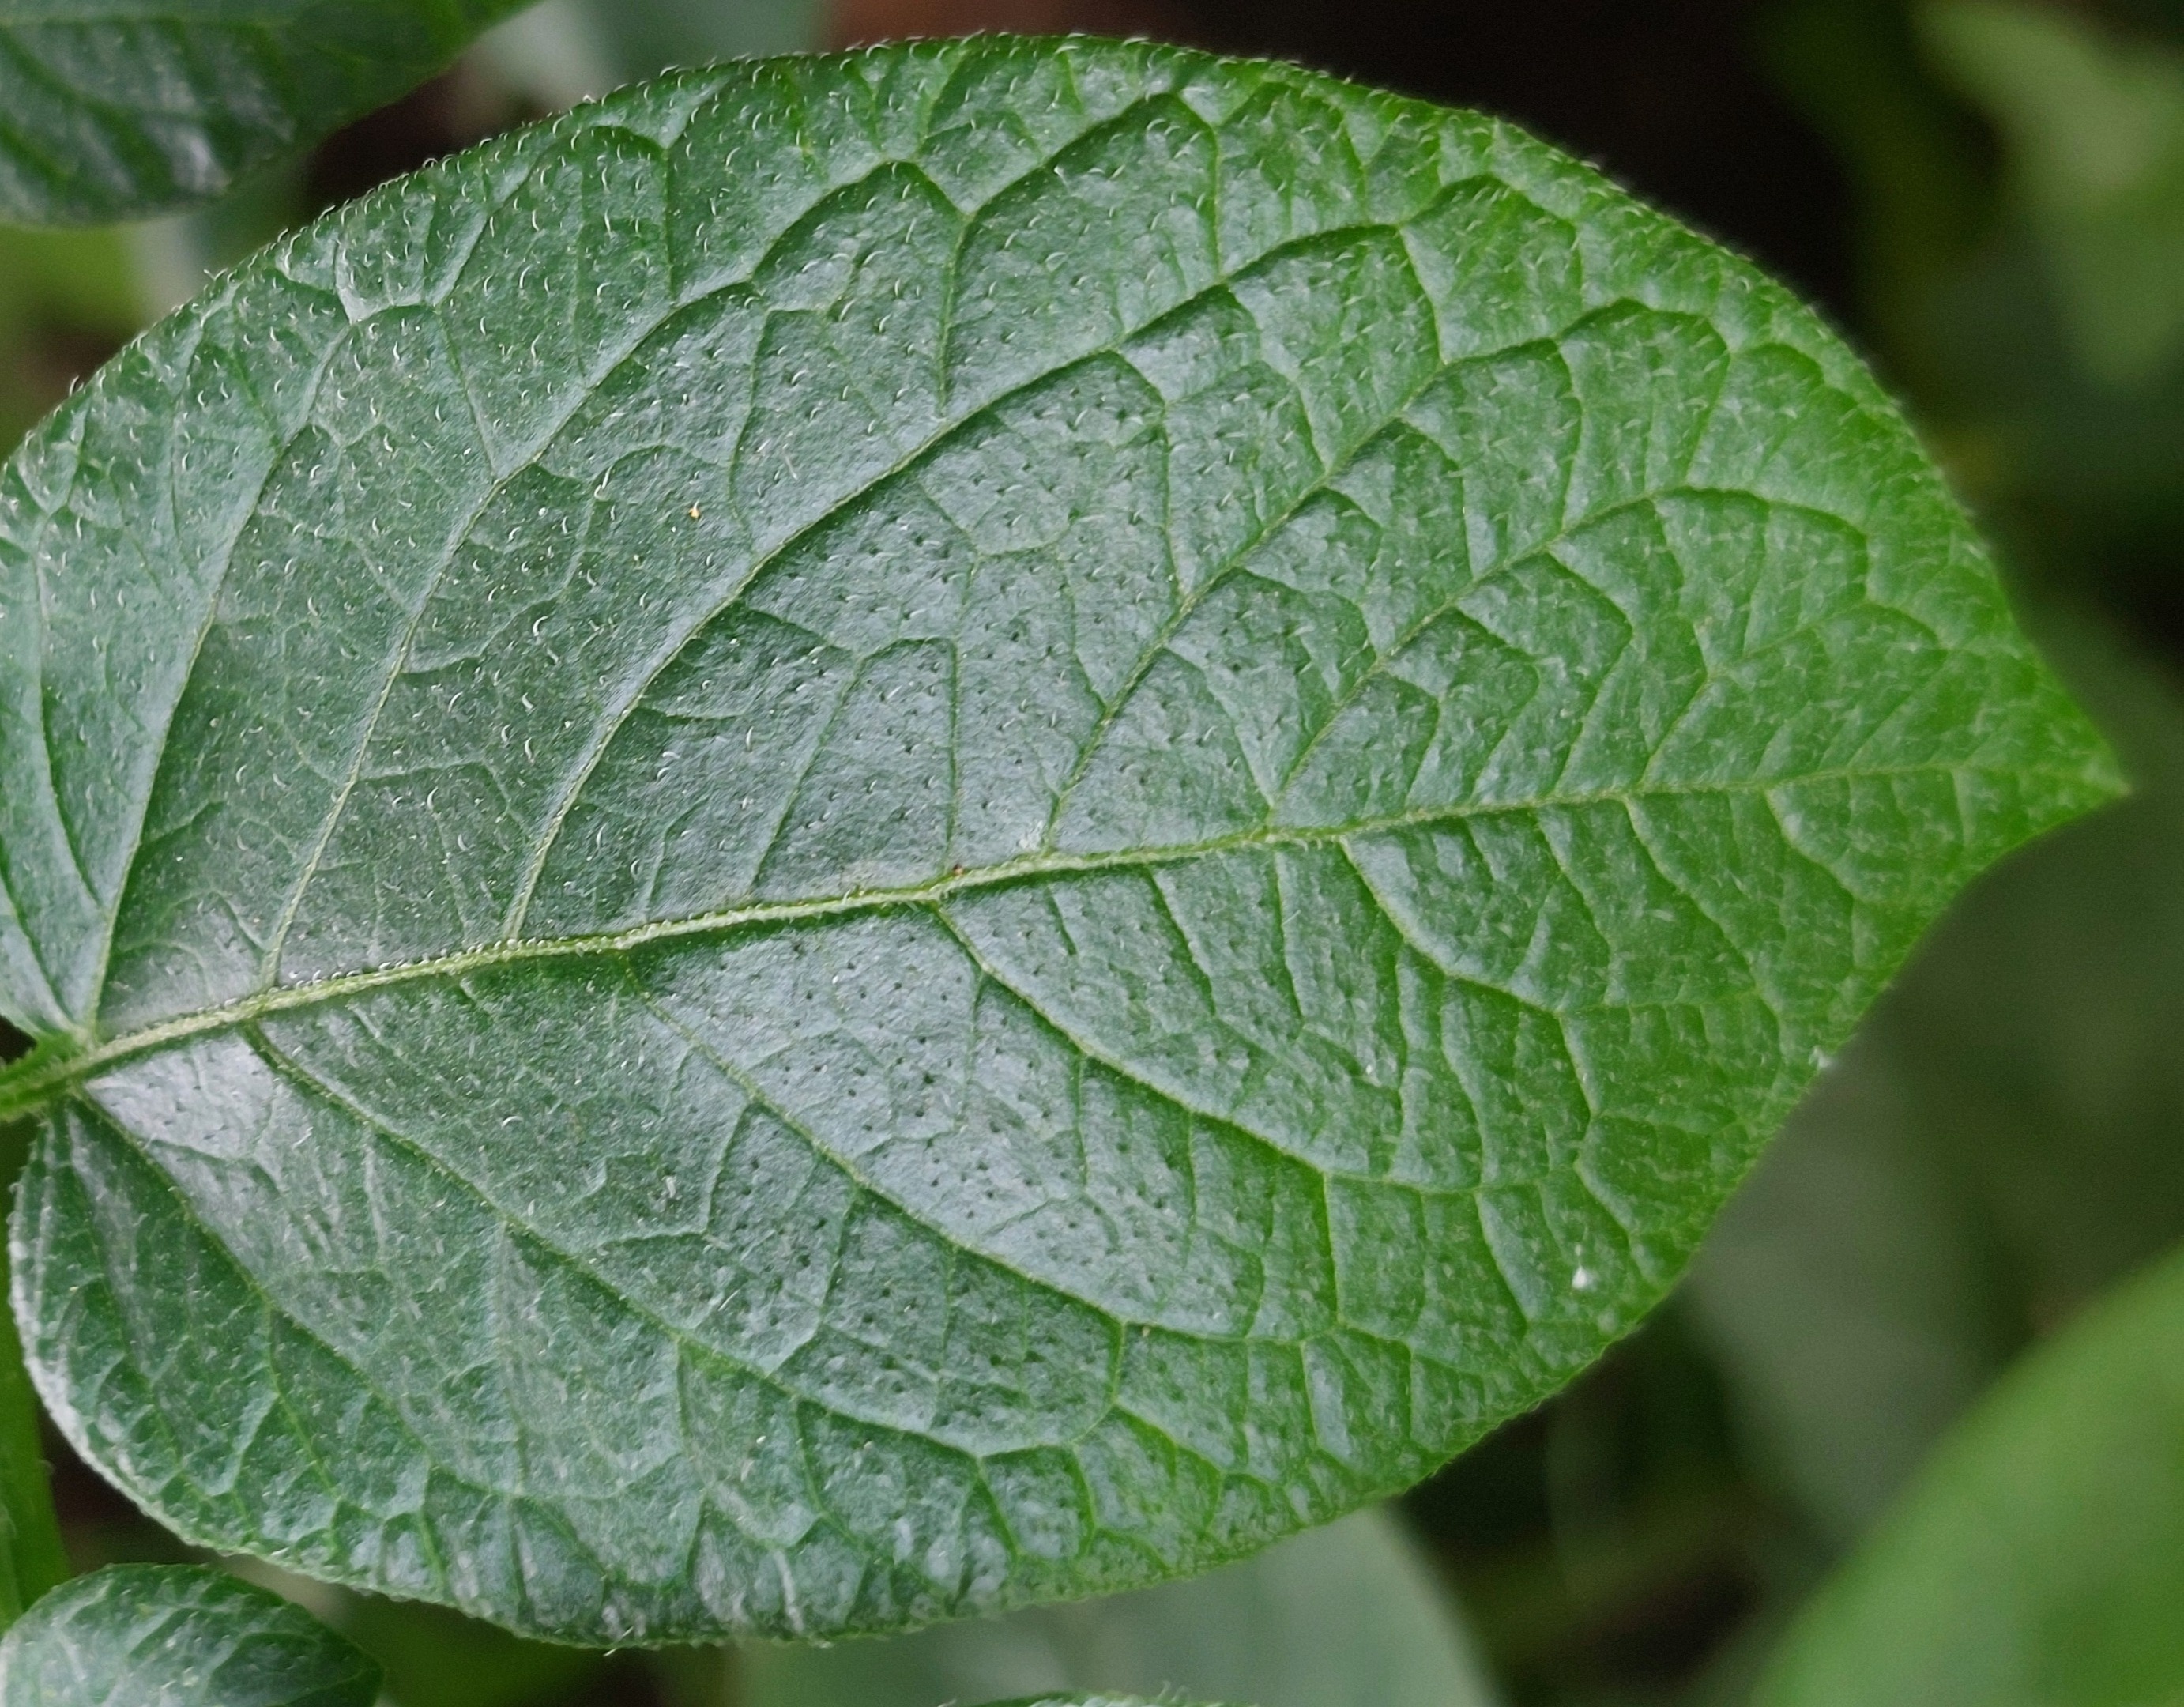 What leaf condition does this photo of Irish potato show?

healthy
